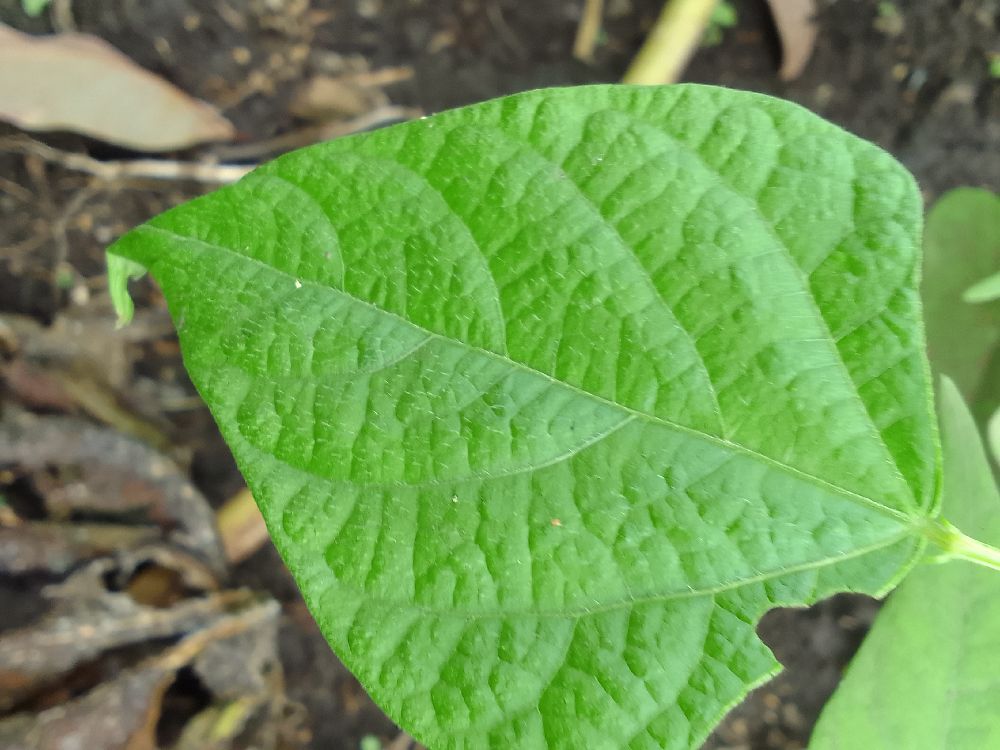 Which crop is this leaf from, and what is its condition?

common bean, healthy
